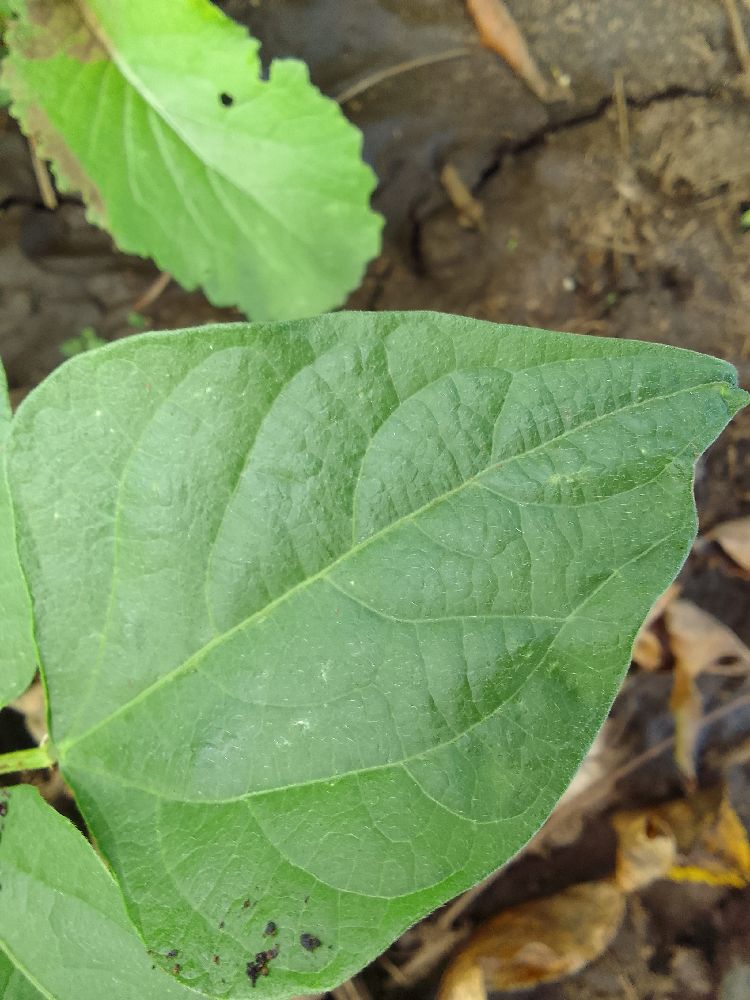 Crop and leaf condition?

common bean, healthy
